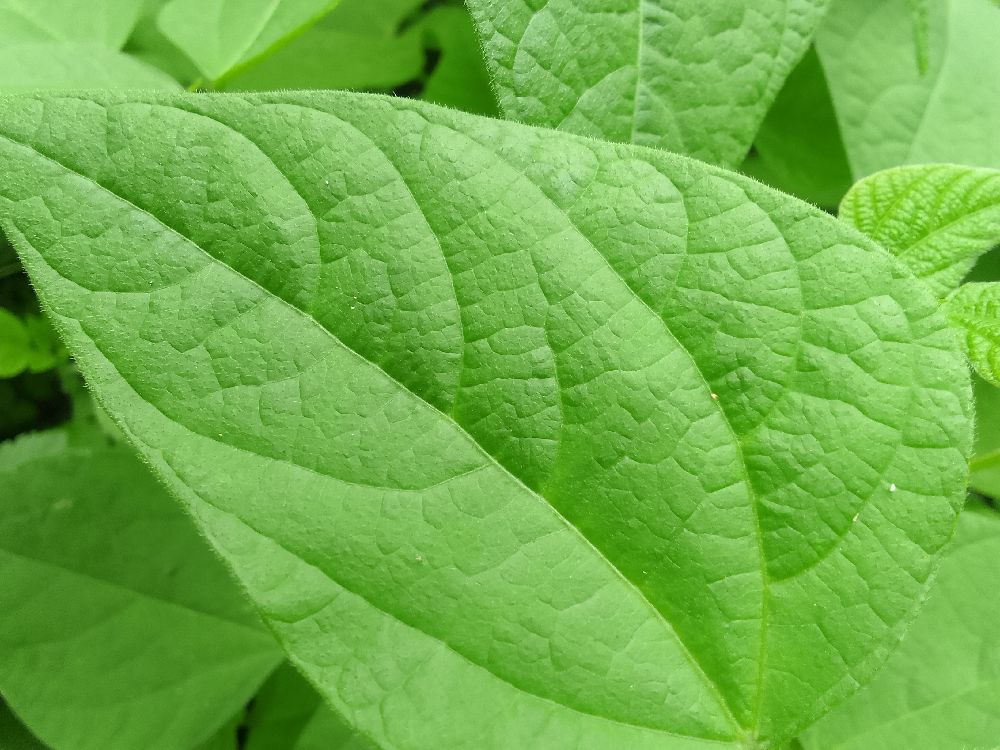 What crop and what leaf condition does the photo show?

common bean, healthy
